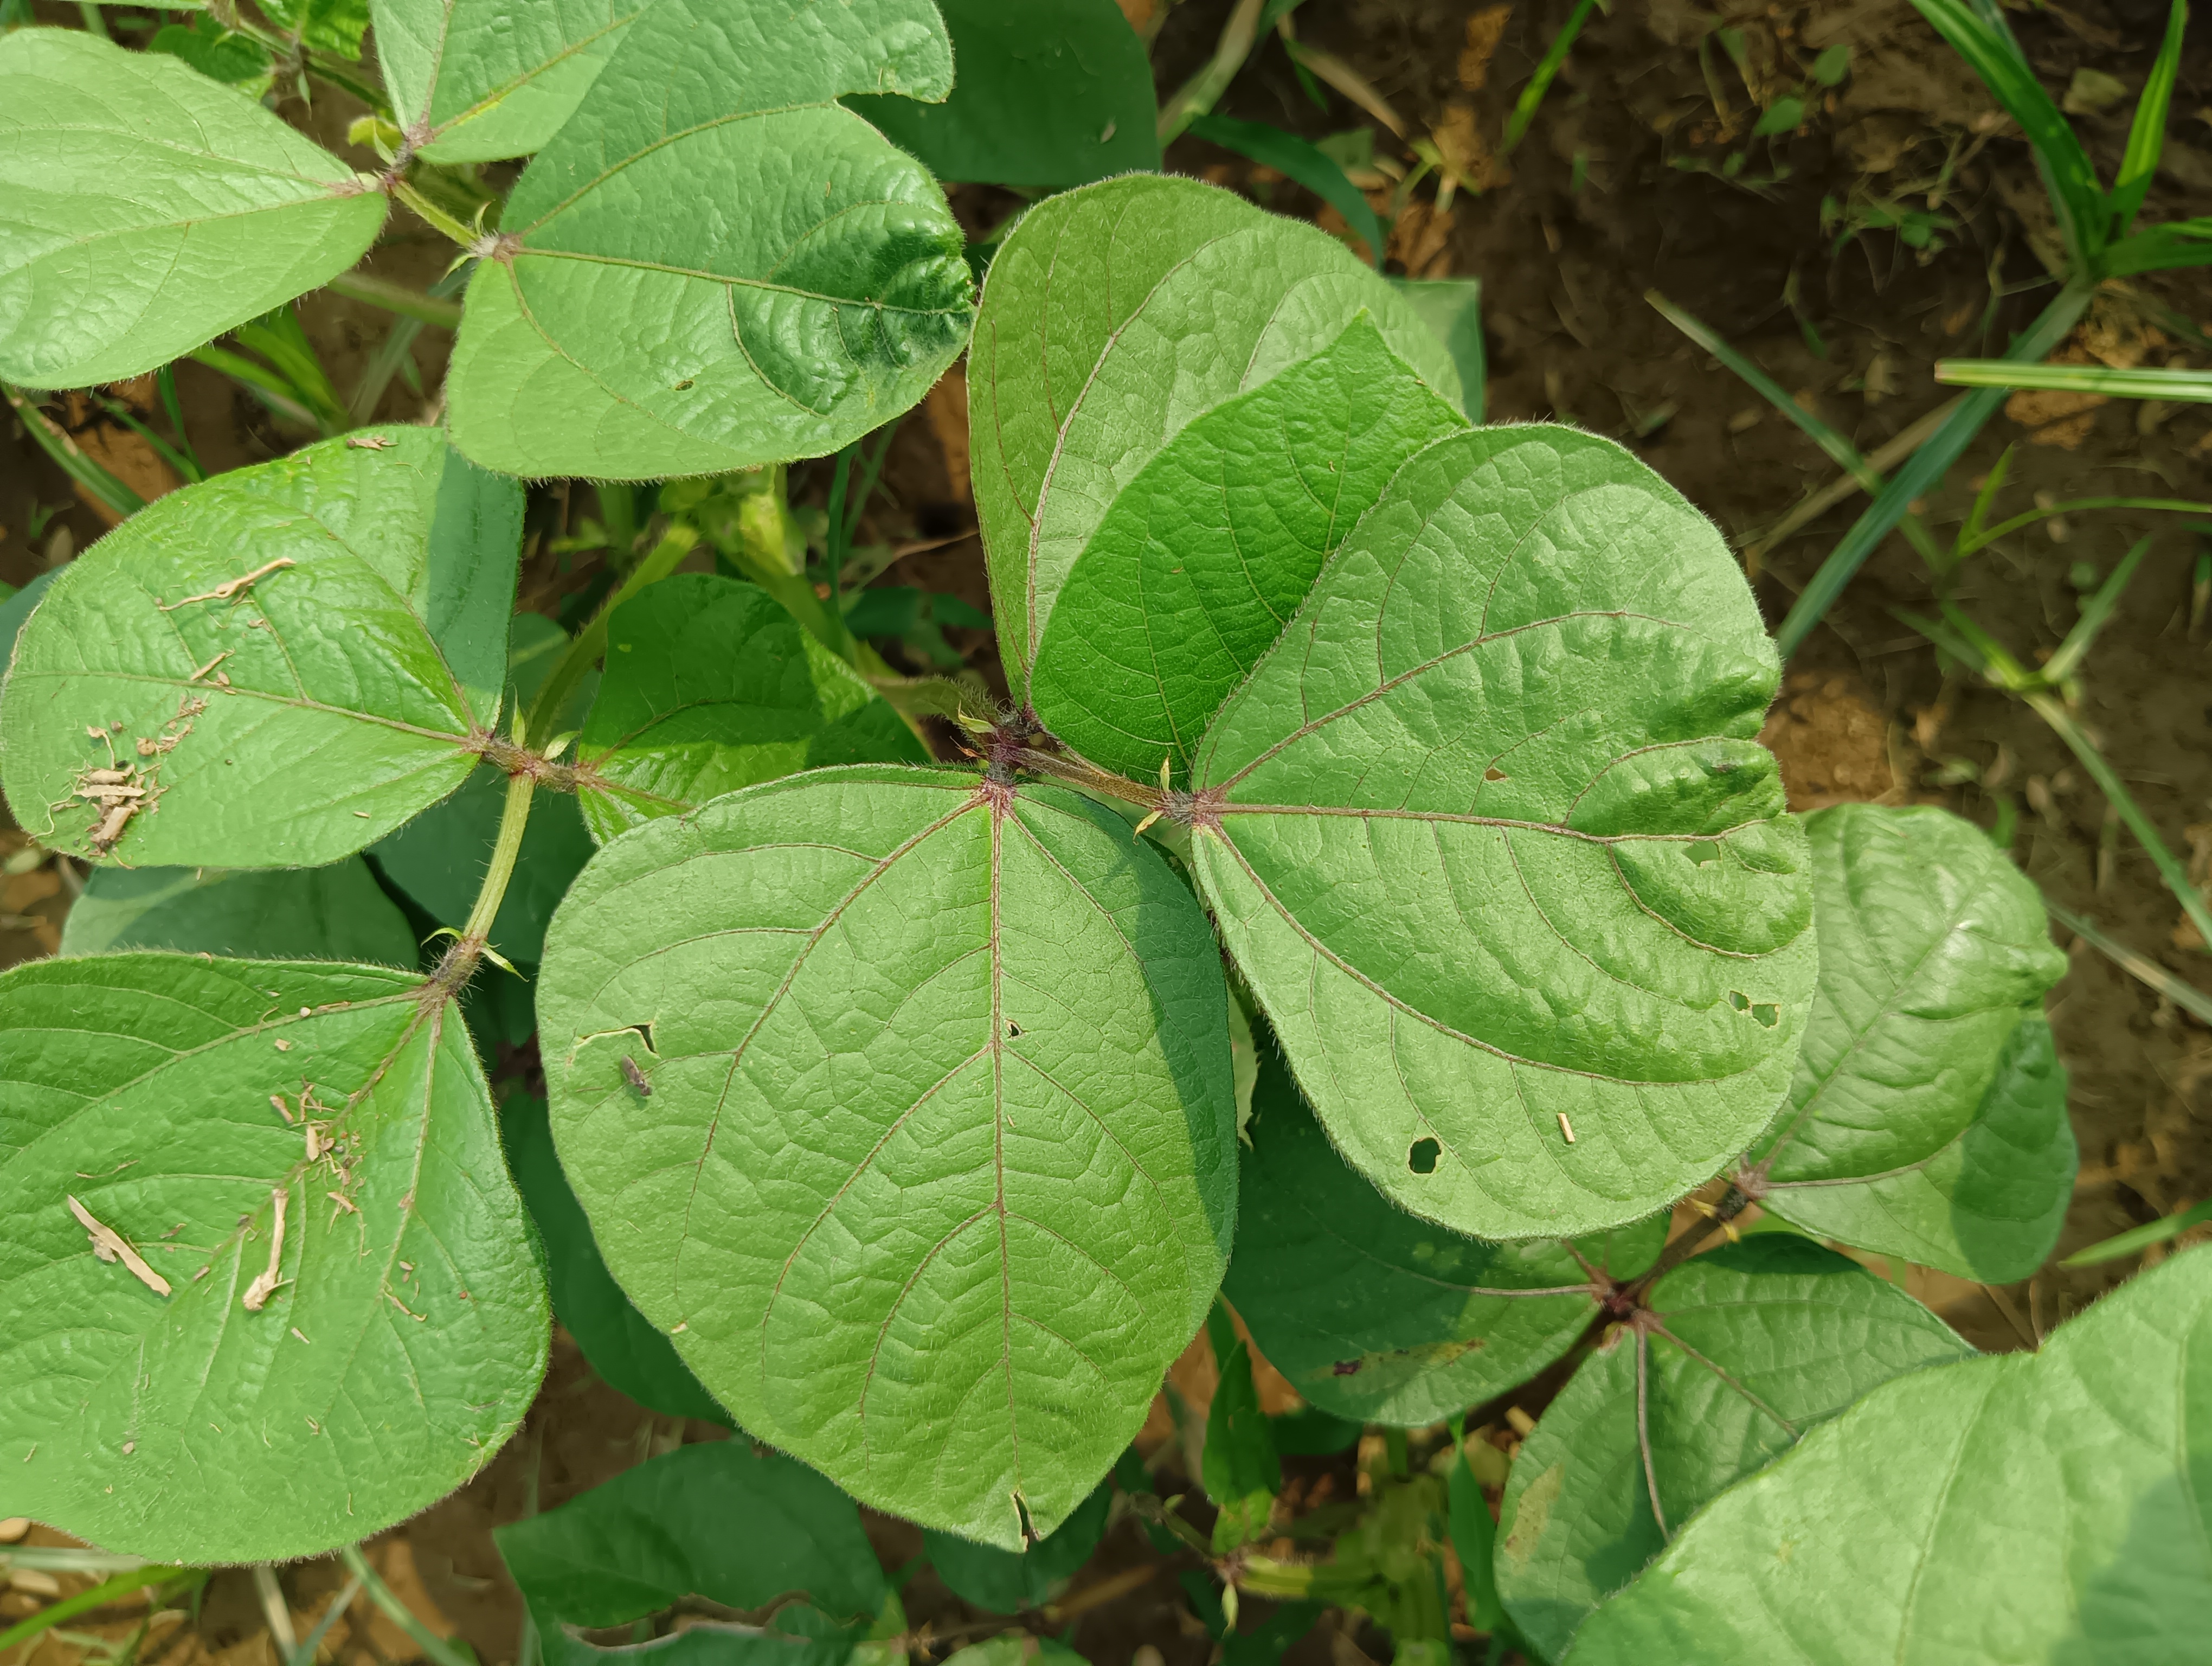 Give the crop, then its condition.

mungbean, healthy
